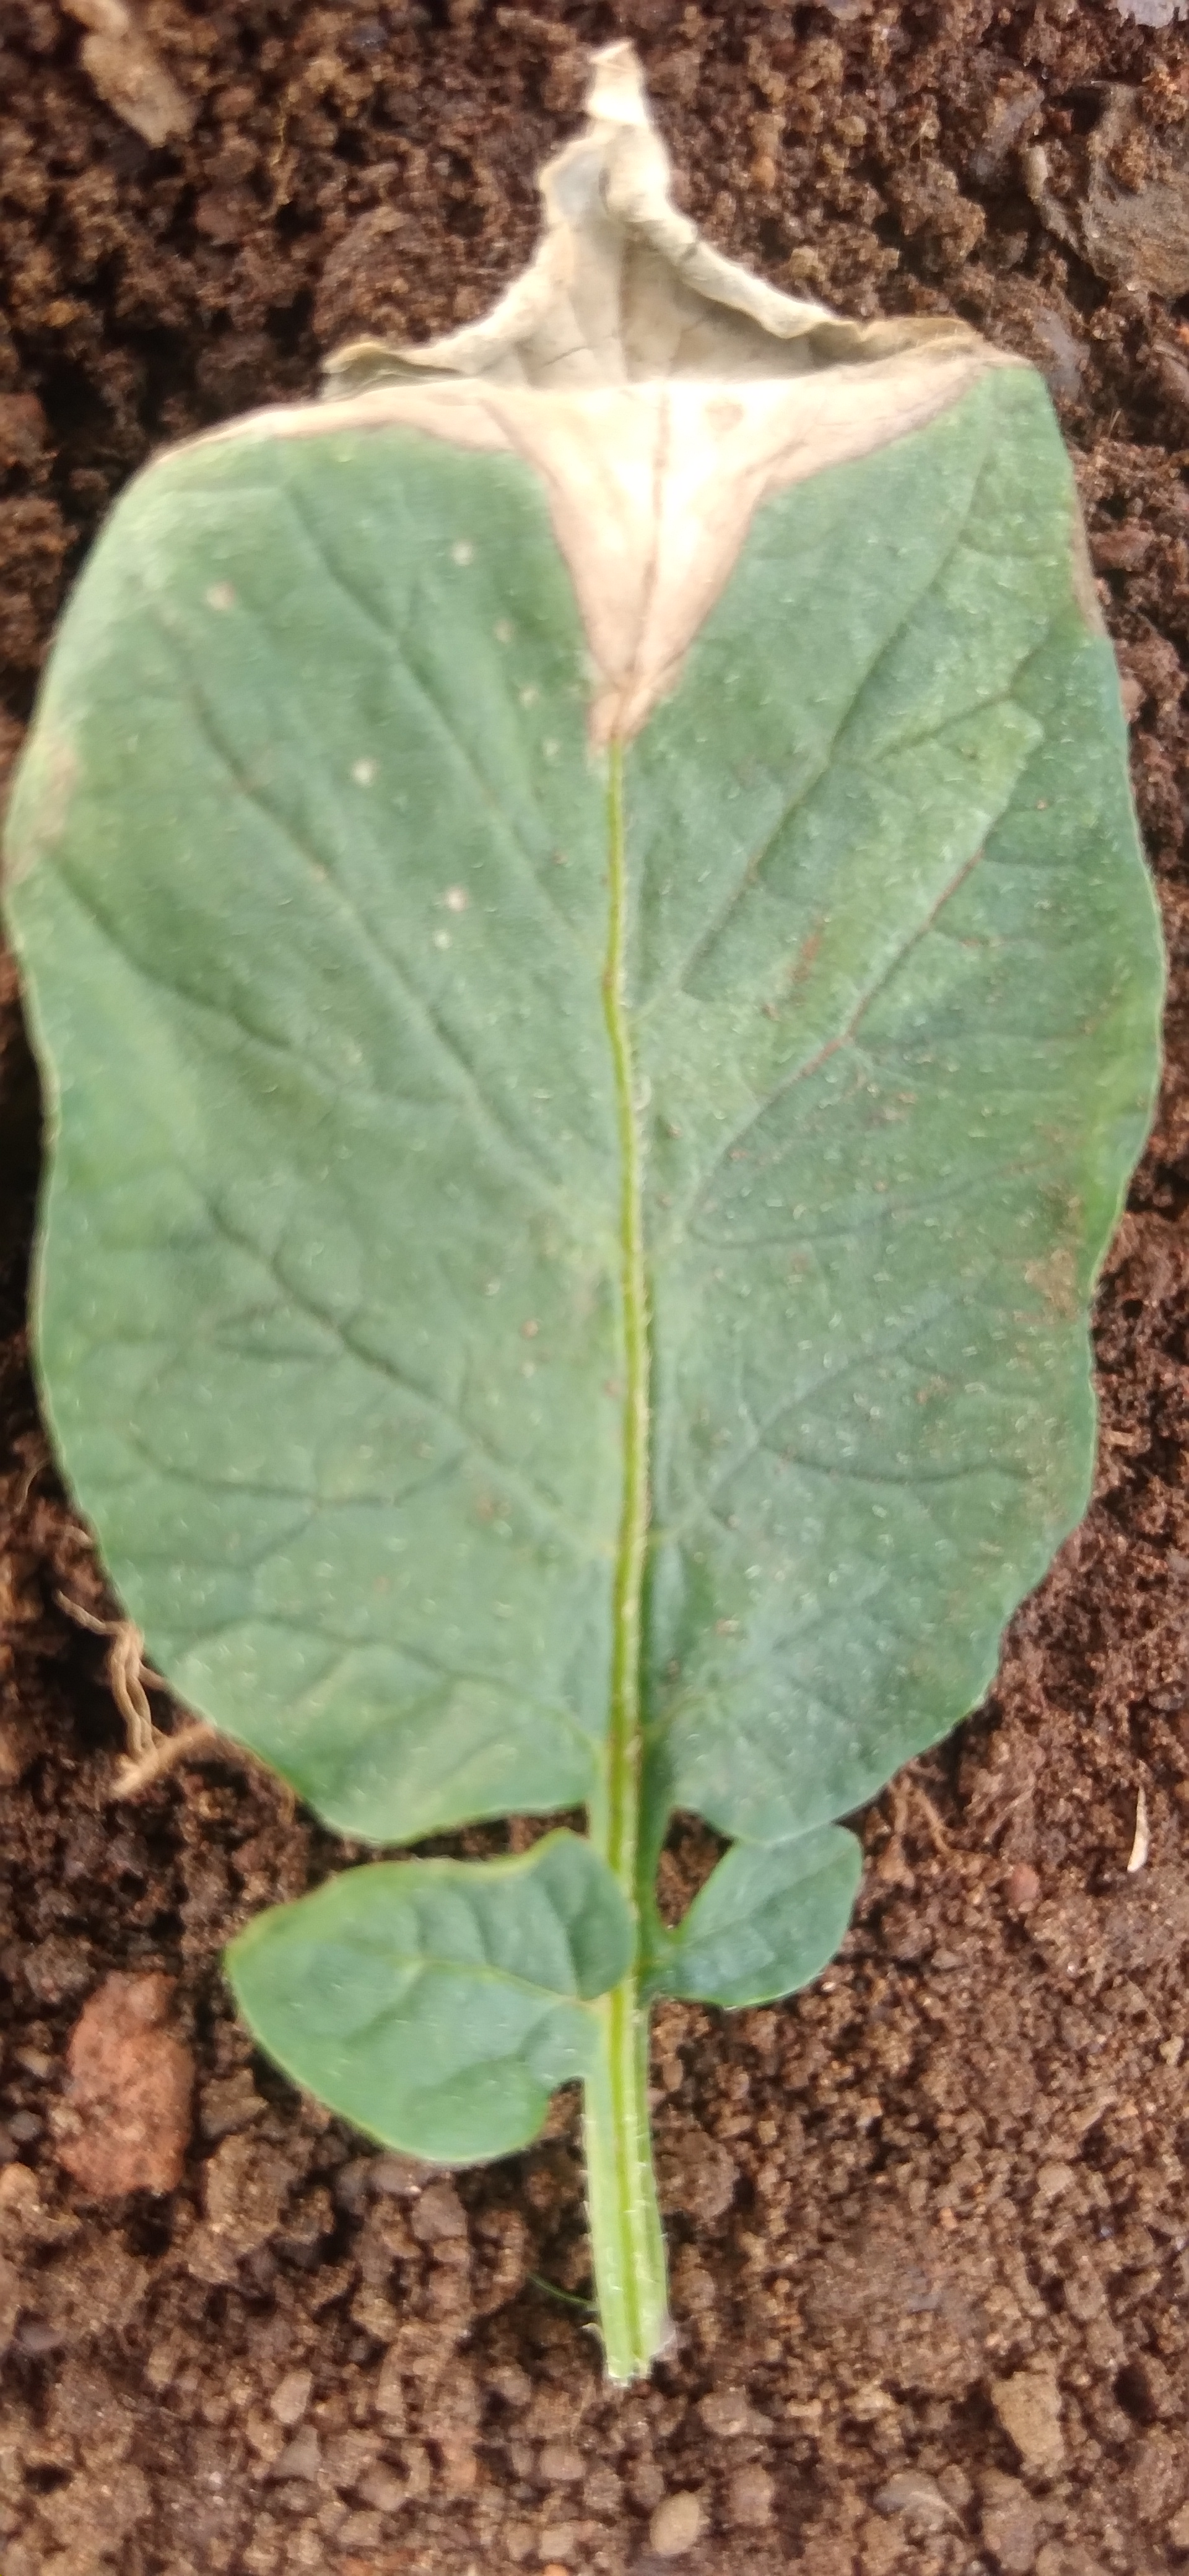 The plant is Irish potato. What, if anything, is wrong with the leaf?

early blight
